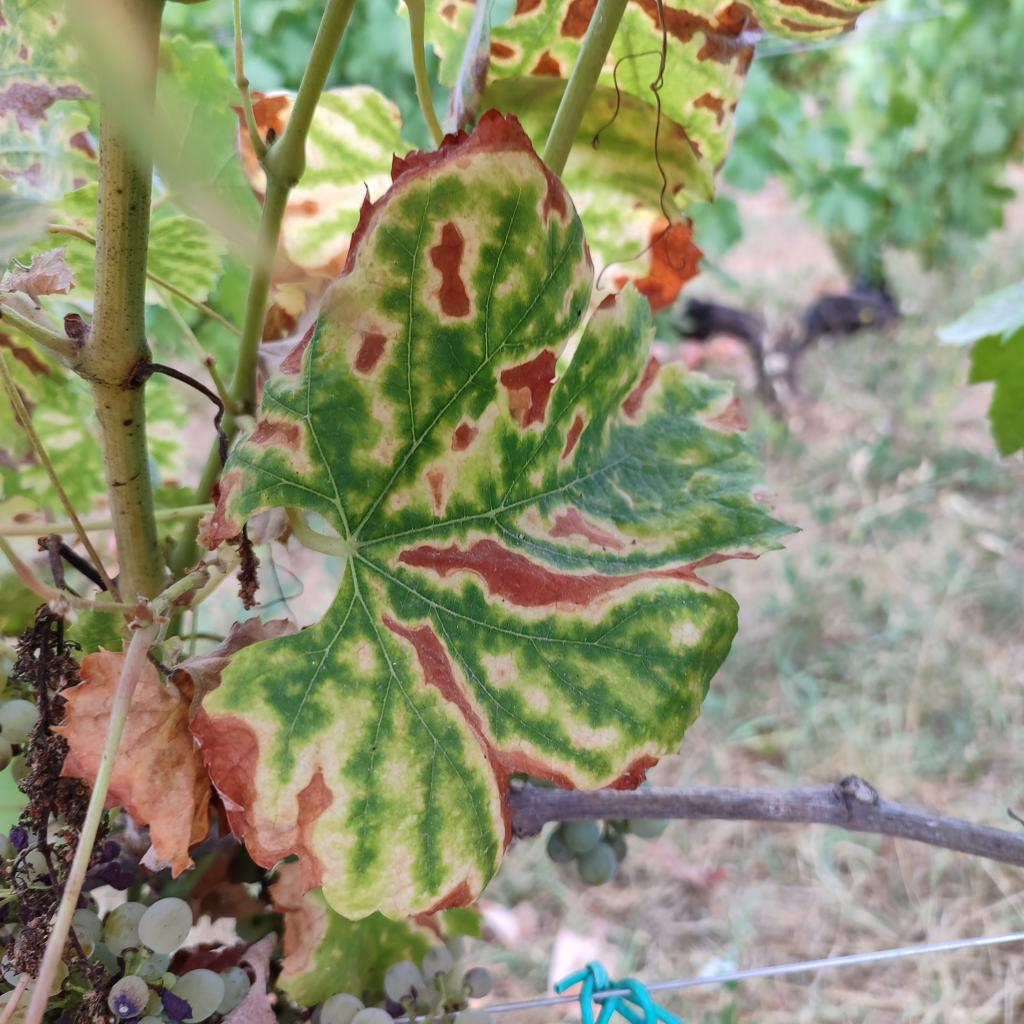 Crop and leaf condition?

grapevine, esca complex
